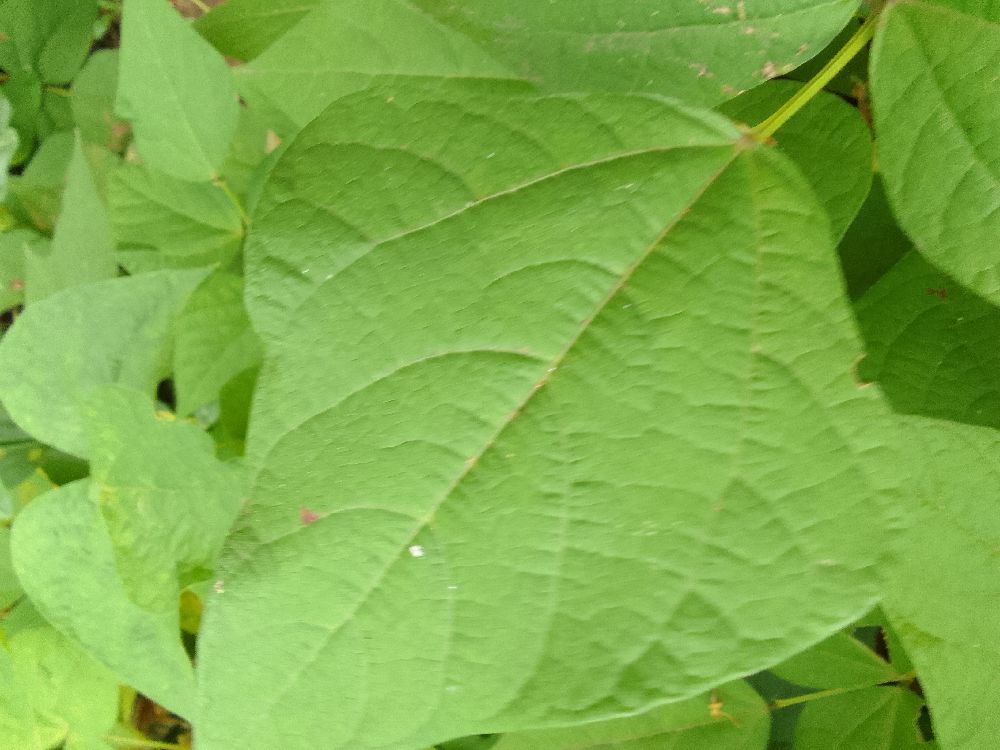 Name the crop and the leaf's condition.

common bean, healthy
